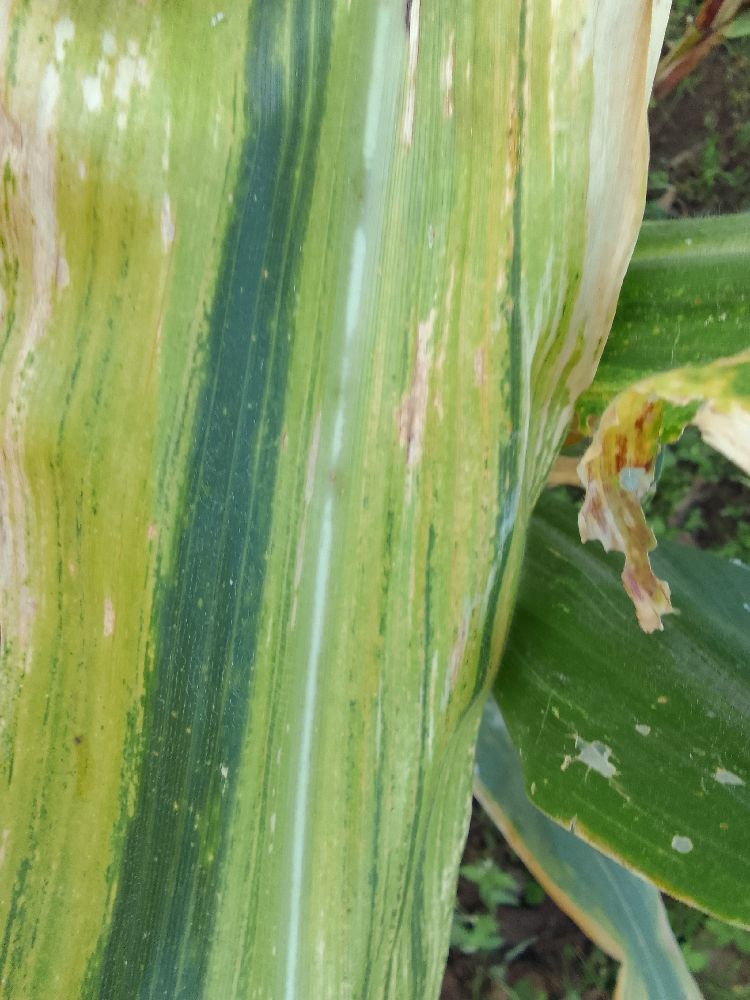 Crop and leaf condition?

maize, maize lethal necrosis
